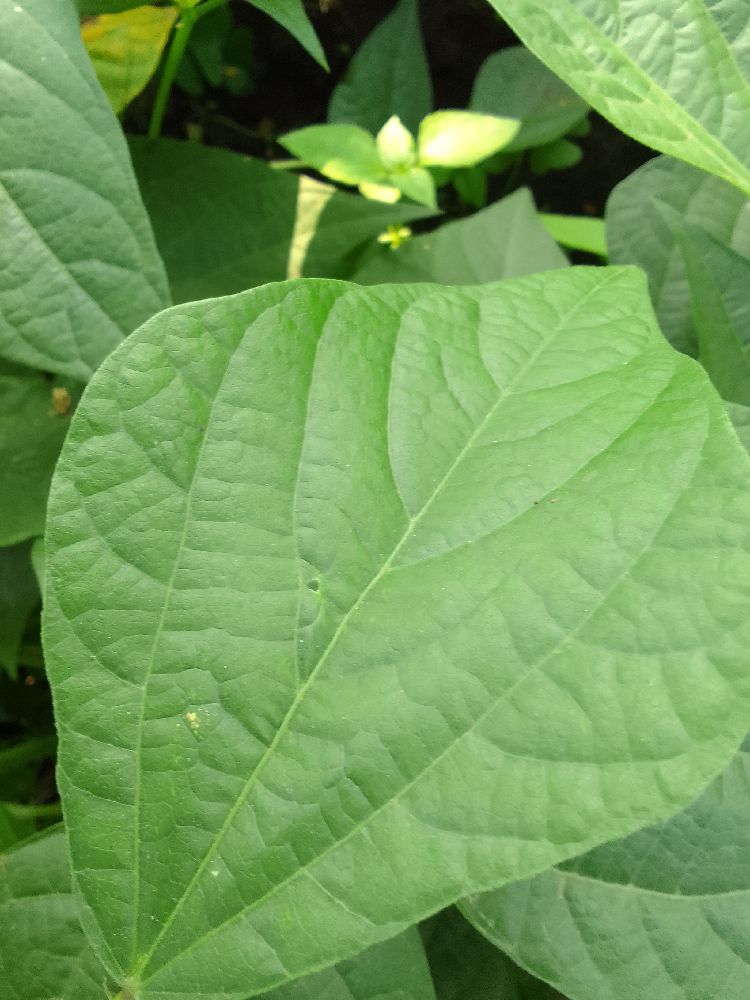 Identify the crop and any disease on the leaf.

common bean, healthy
